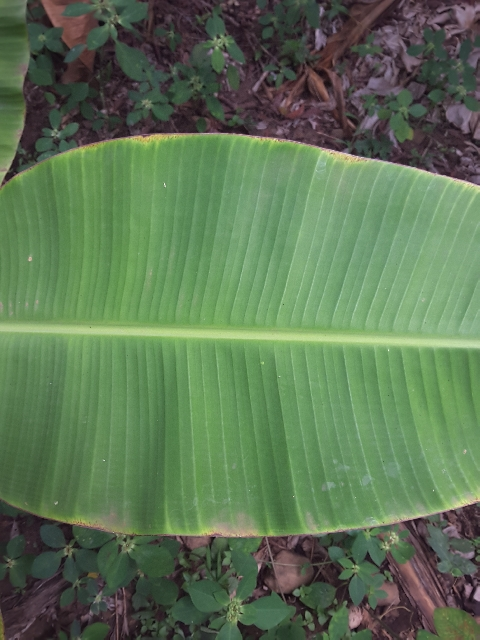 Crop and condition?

banana, healthy
